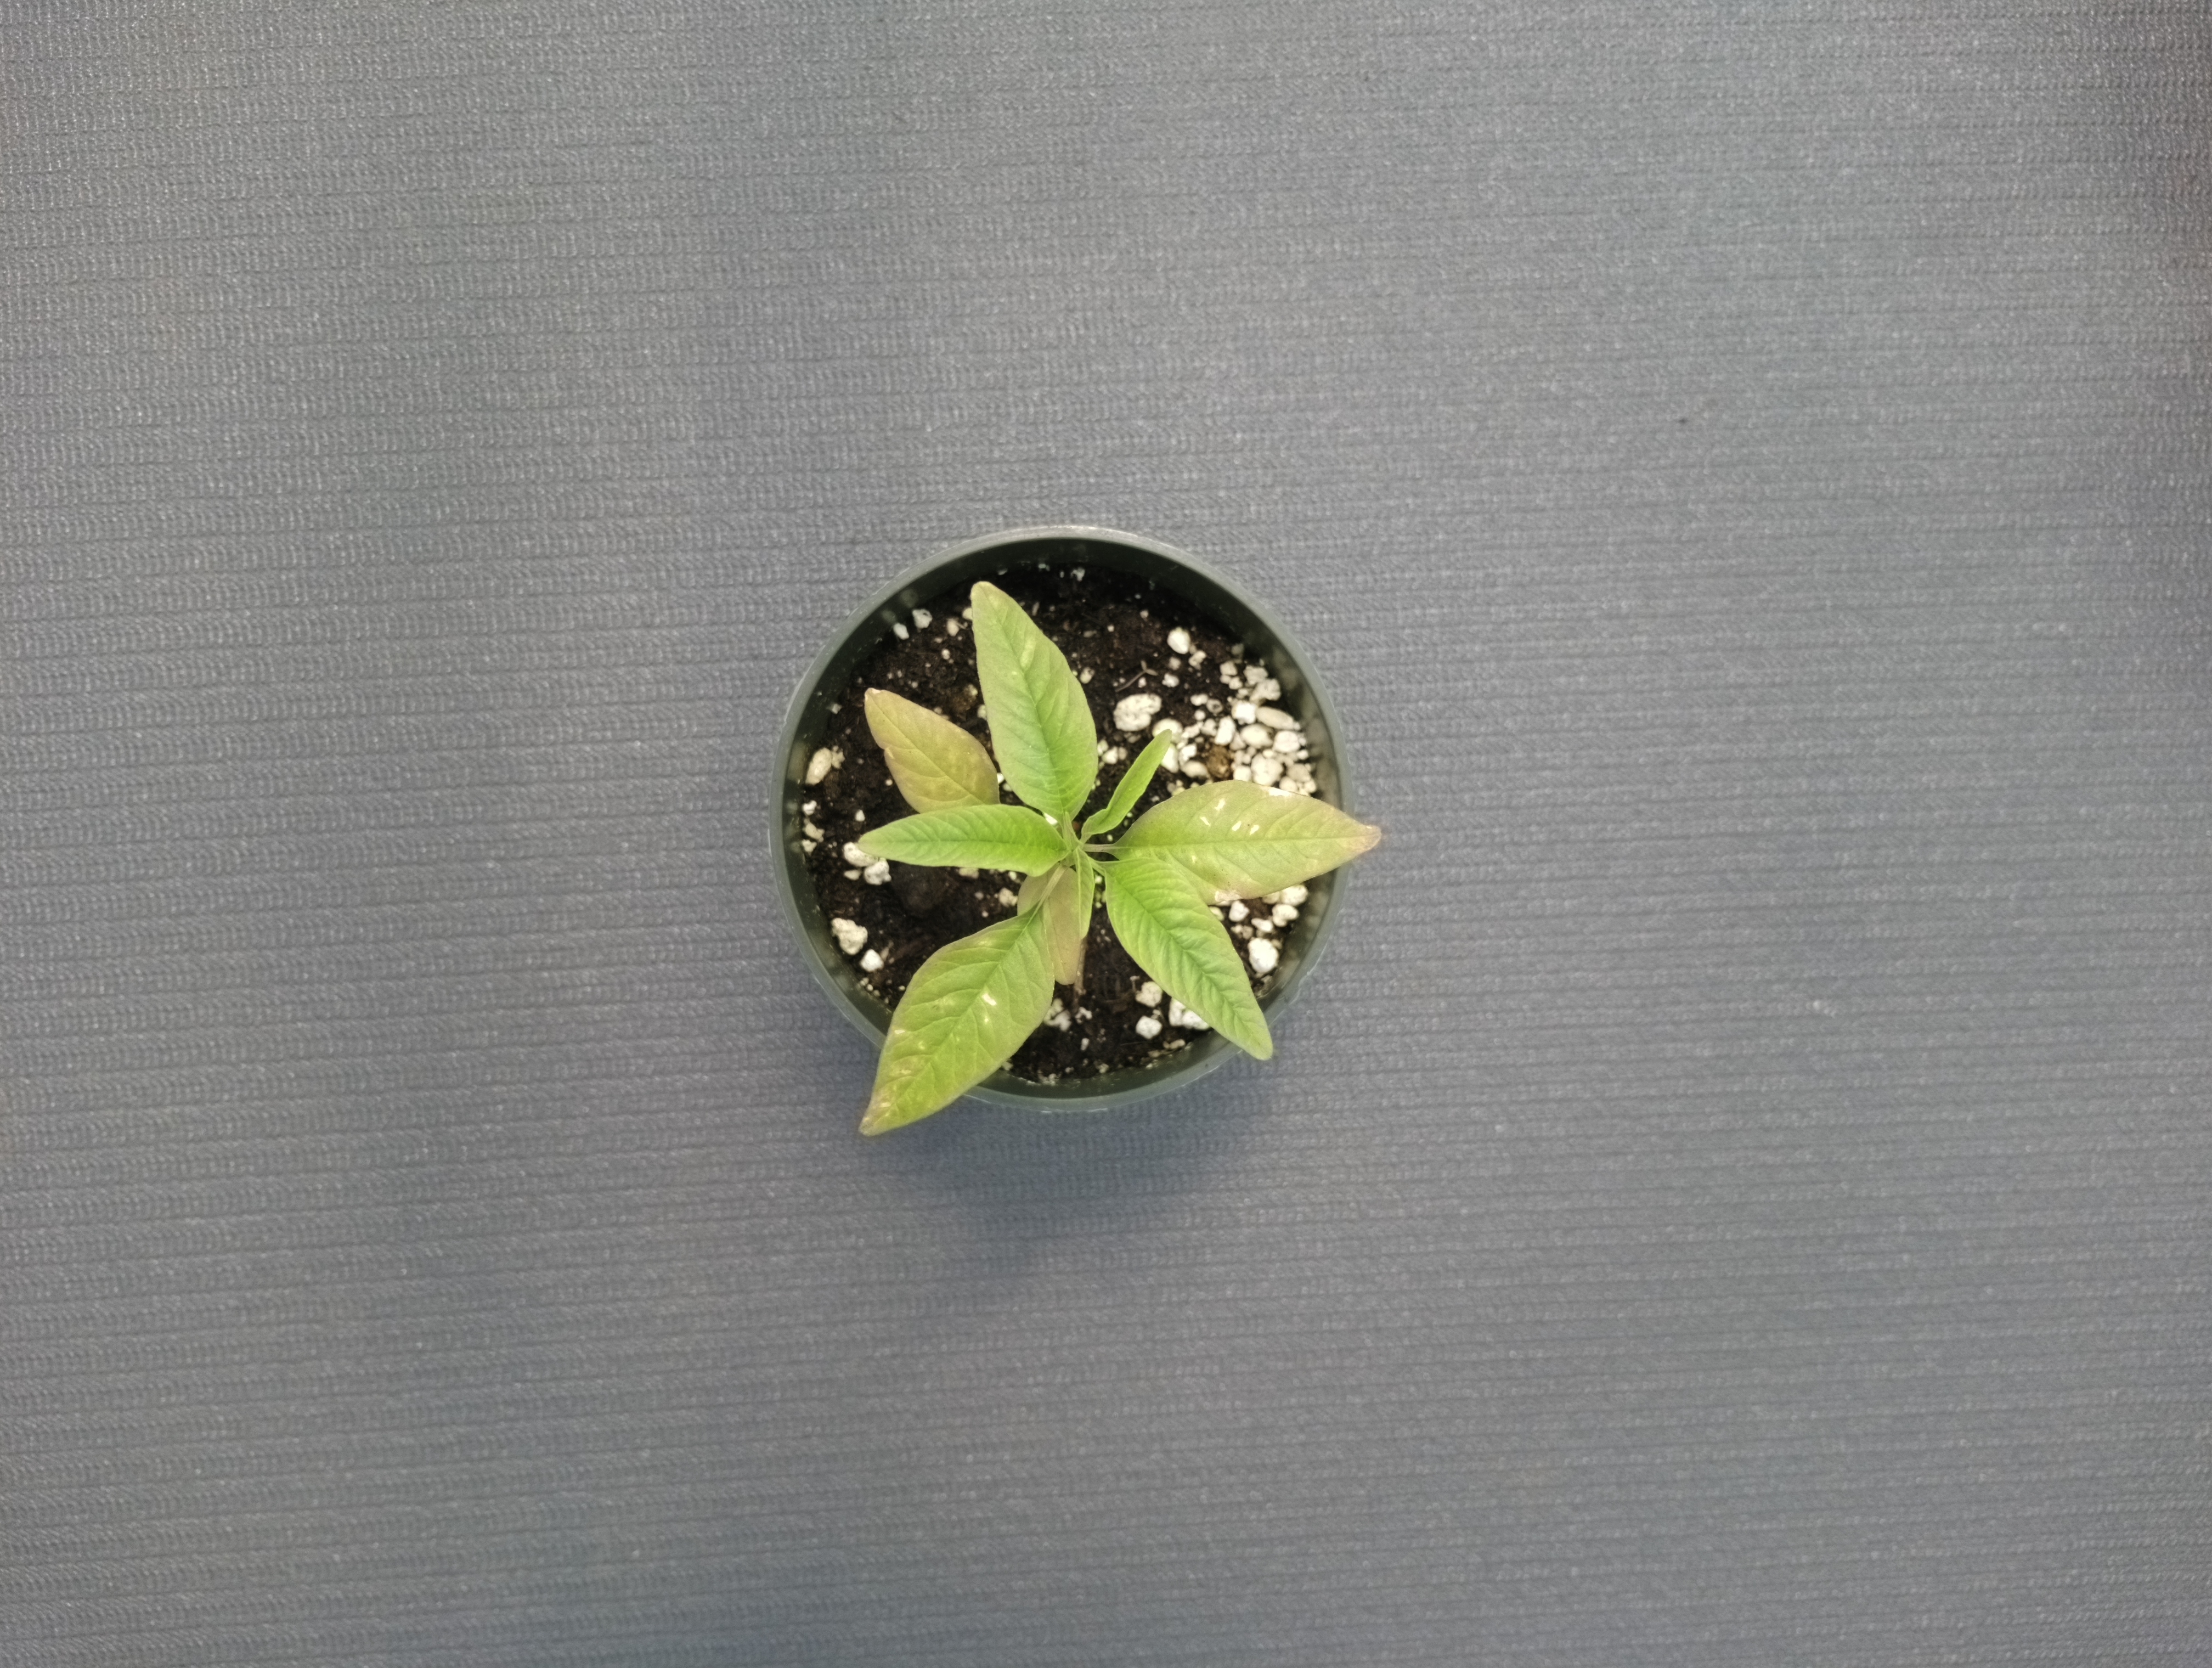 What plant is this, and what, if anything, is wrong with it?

waterhemp, healthy untreated
